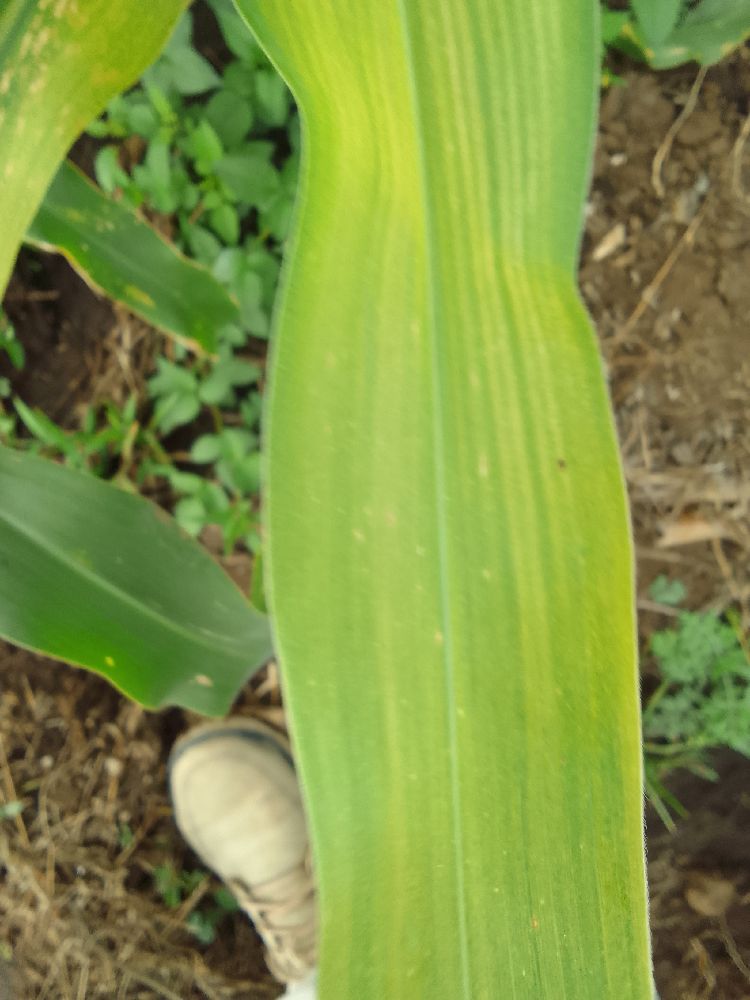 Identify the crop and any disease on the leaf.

maize, maize lethal necrosis
